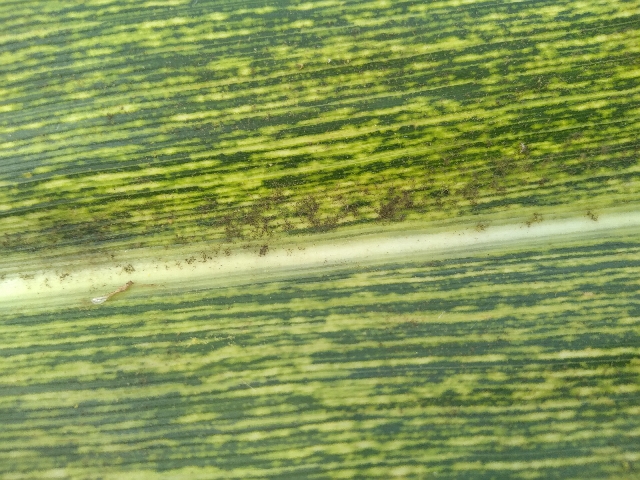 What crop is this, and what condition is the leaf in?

maize, maize streak virus
